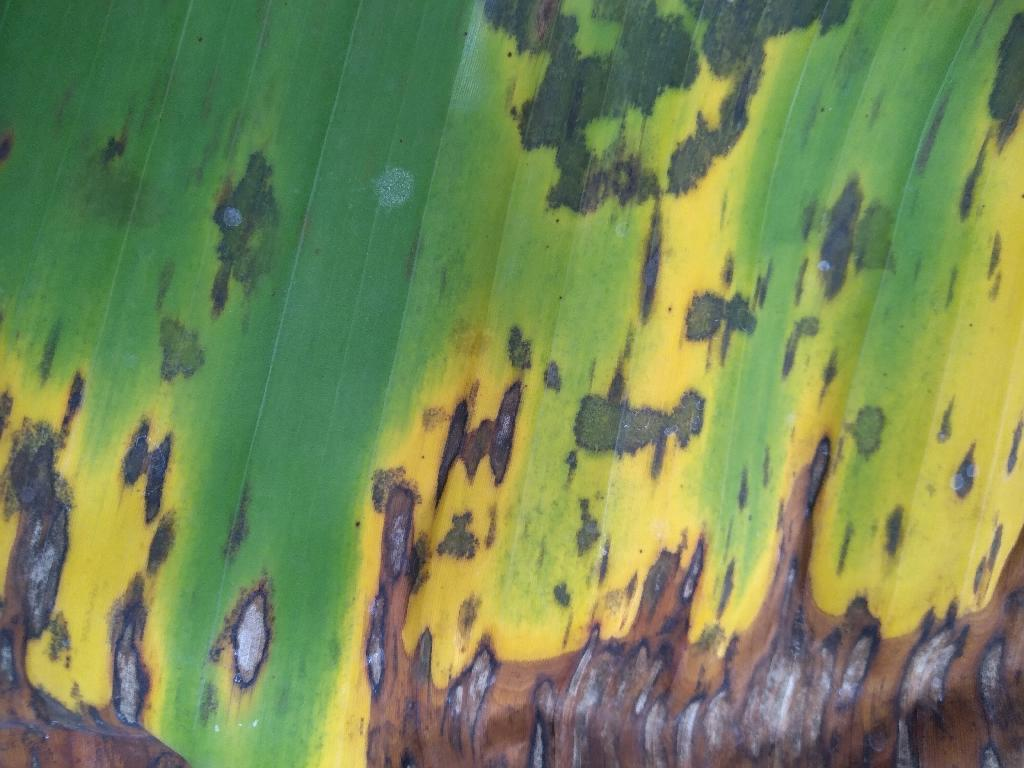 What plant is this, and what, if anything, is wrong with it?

banana, black sigatoka
